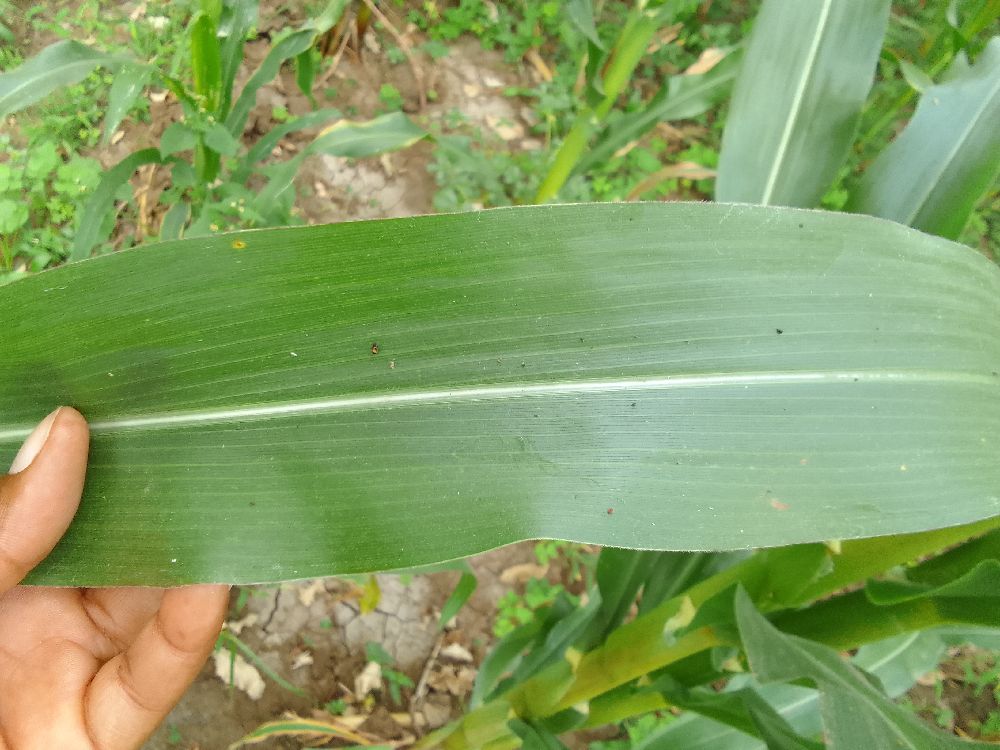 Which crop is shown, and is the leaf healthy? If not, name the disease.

maize, healthy
